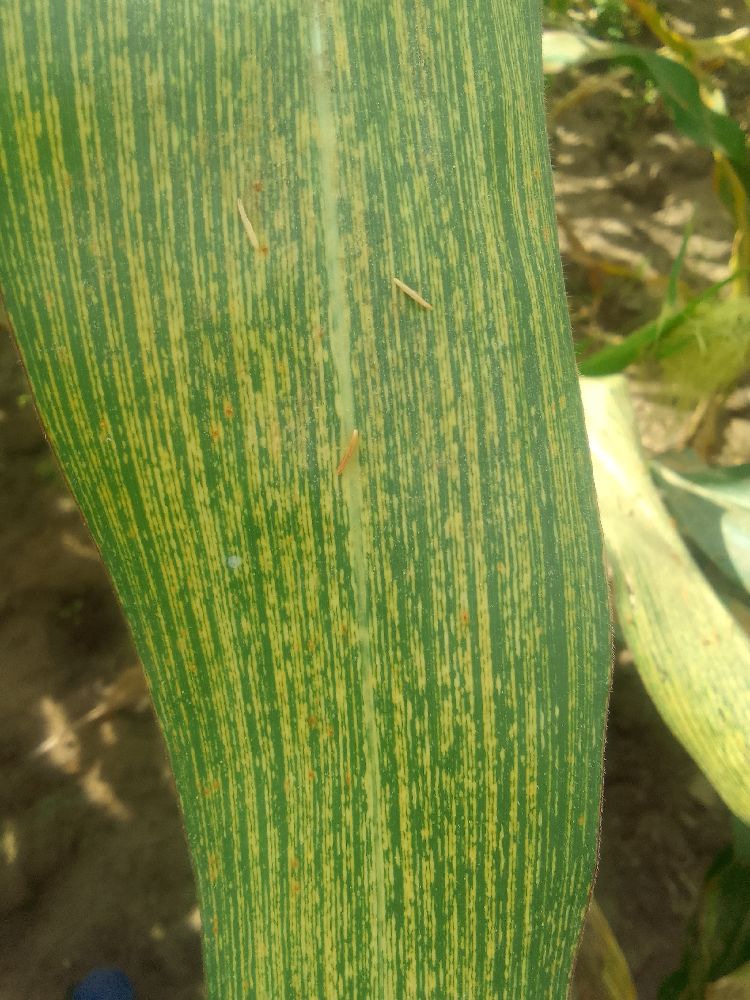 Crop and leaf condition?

maize, maize streak virus
